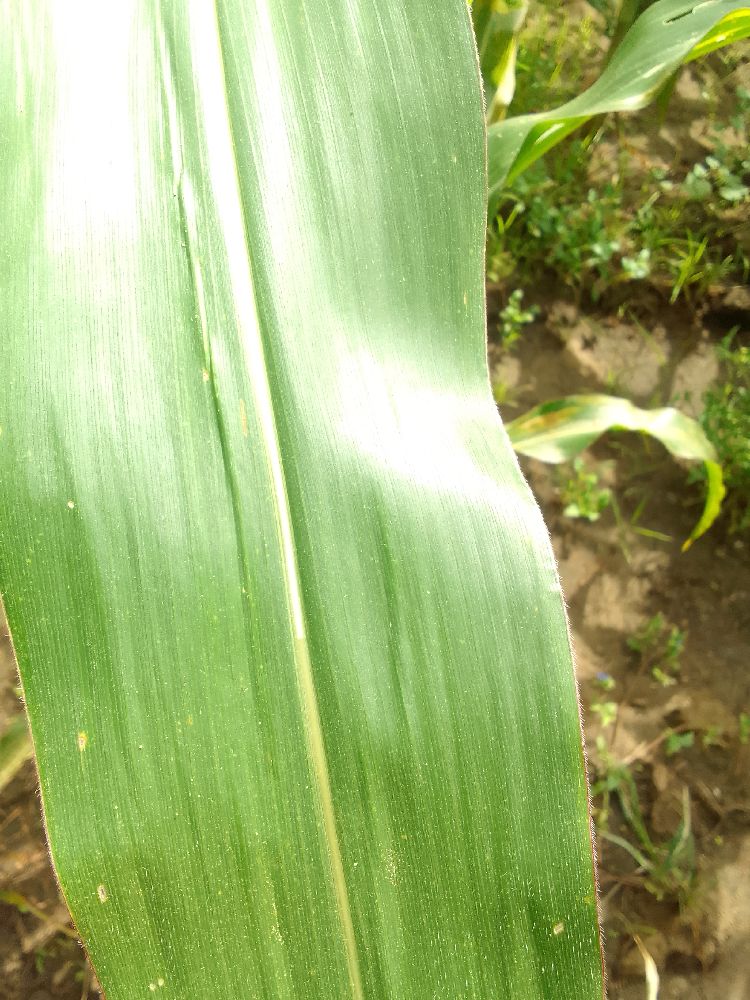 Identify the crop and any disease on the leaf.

maize, healthy
